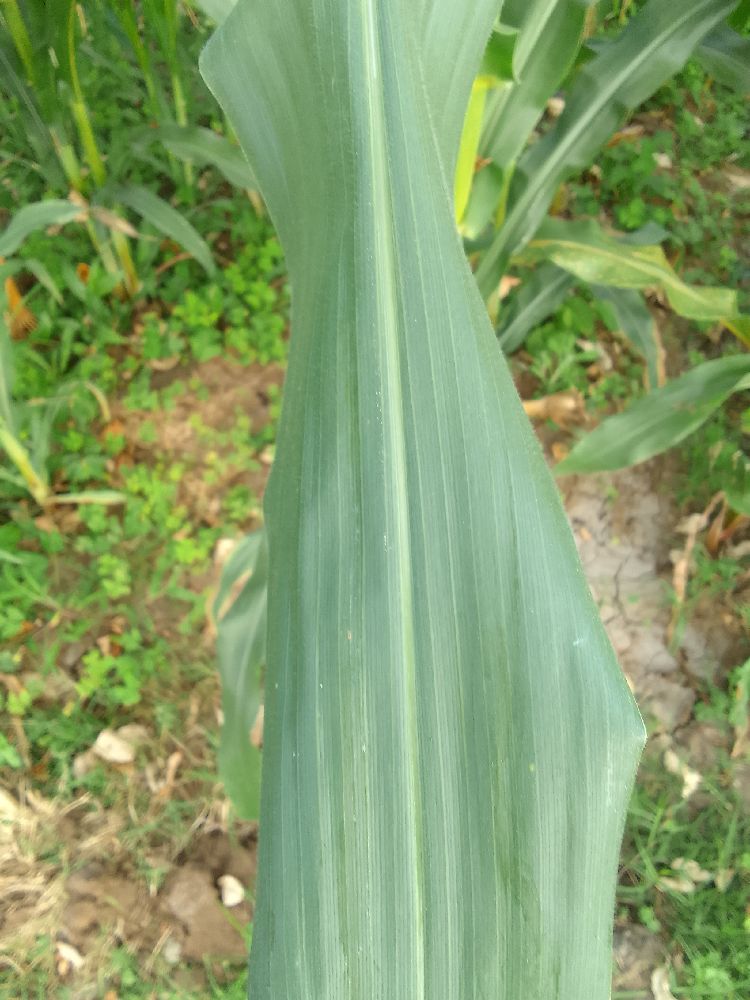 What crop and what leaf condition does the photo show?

maize, healthy
